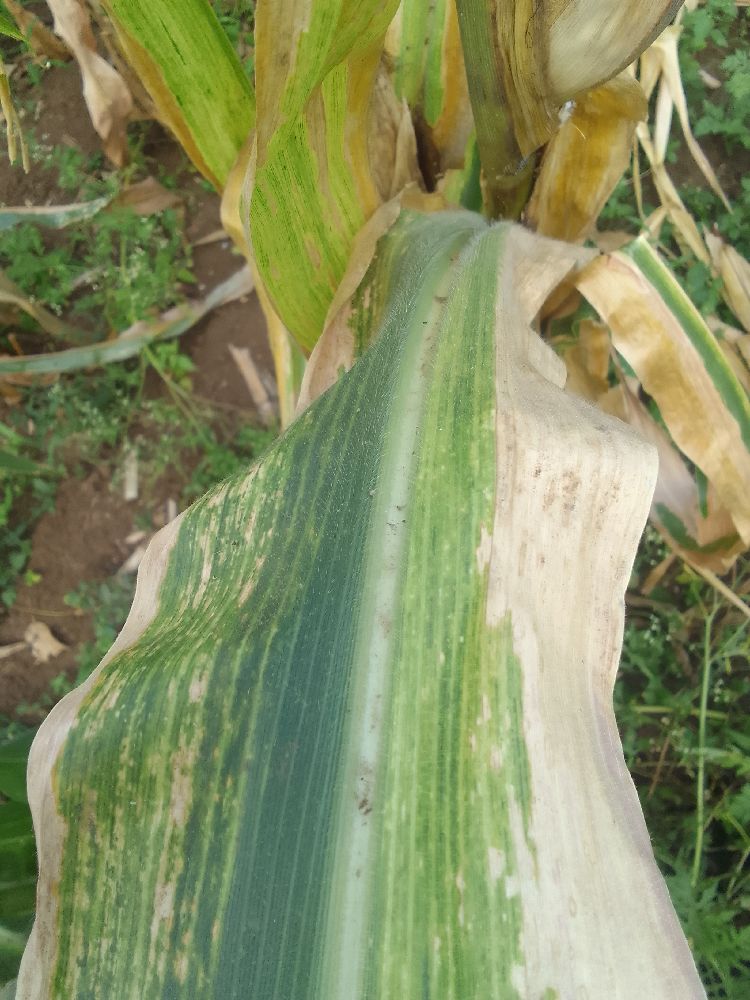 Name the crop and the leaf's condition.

maize, maize lethal necrosis
